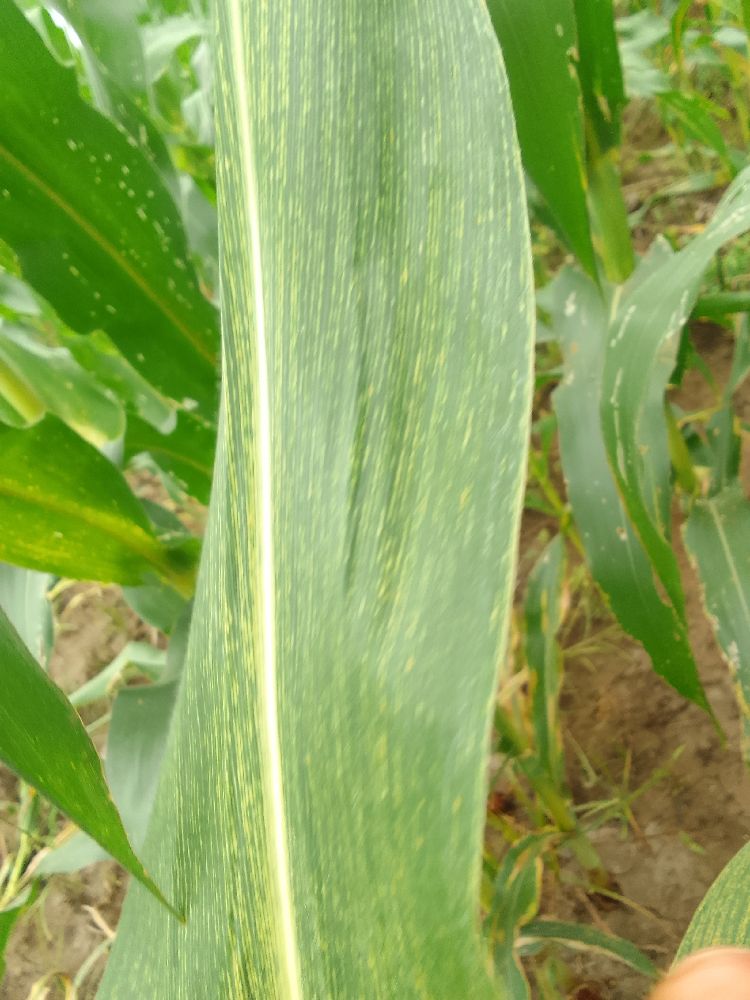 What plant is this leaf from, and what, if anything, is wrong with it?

maize, maize streak virus
